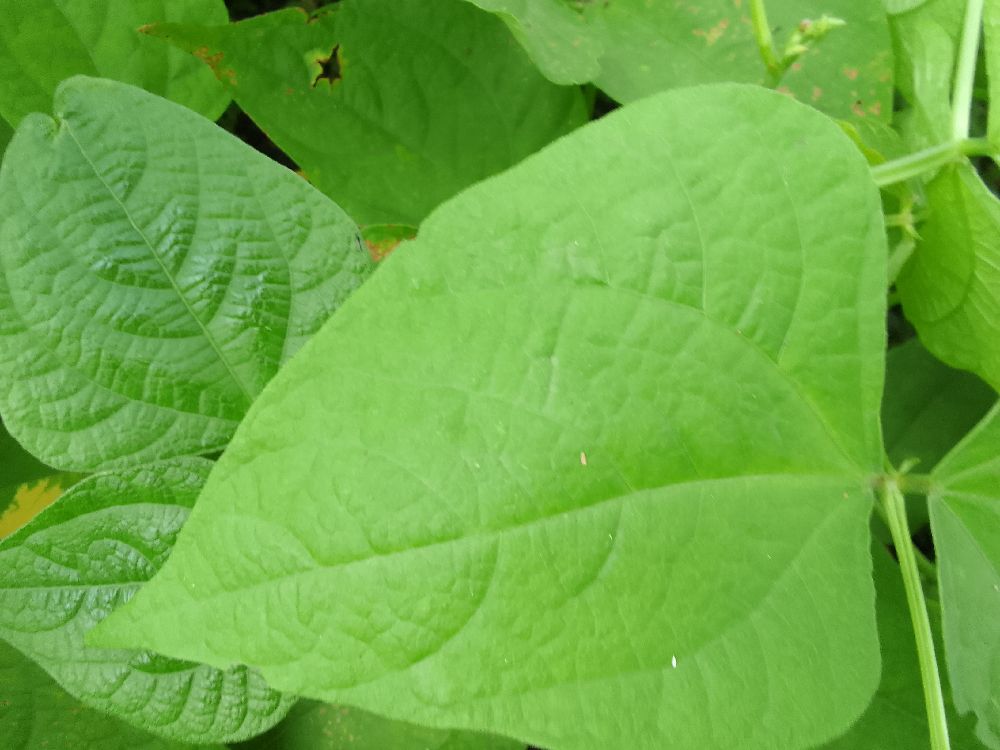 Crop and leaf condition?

common bean, healthy
